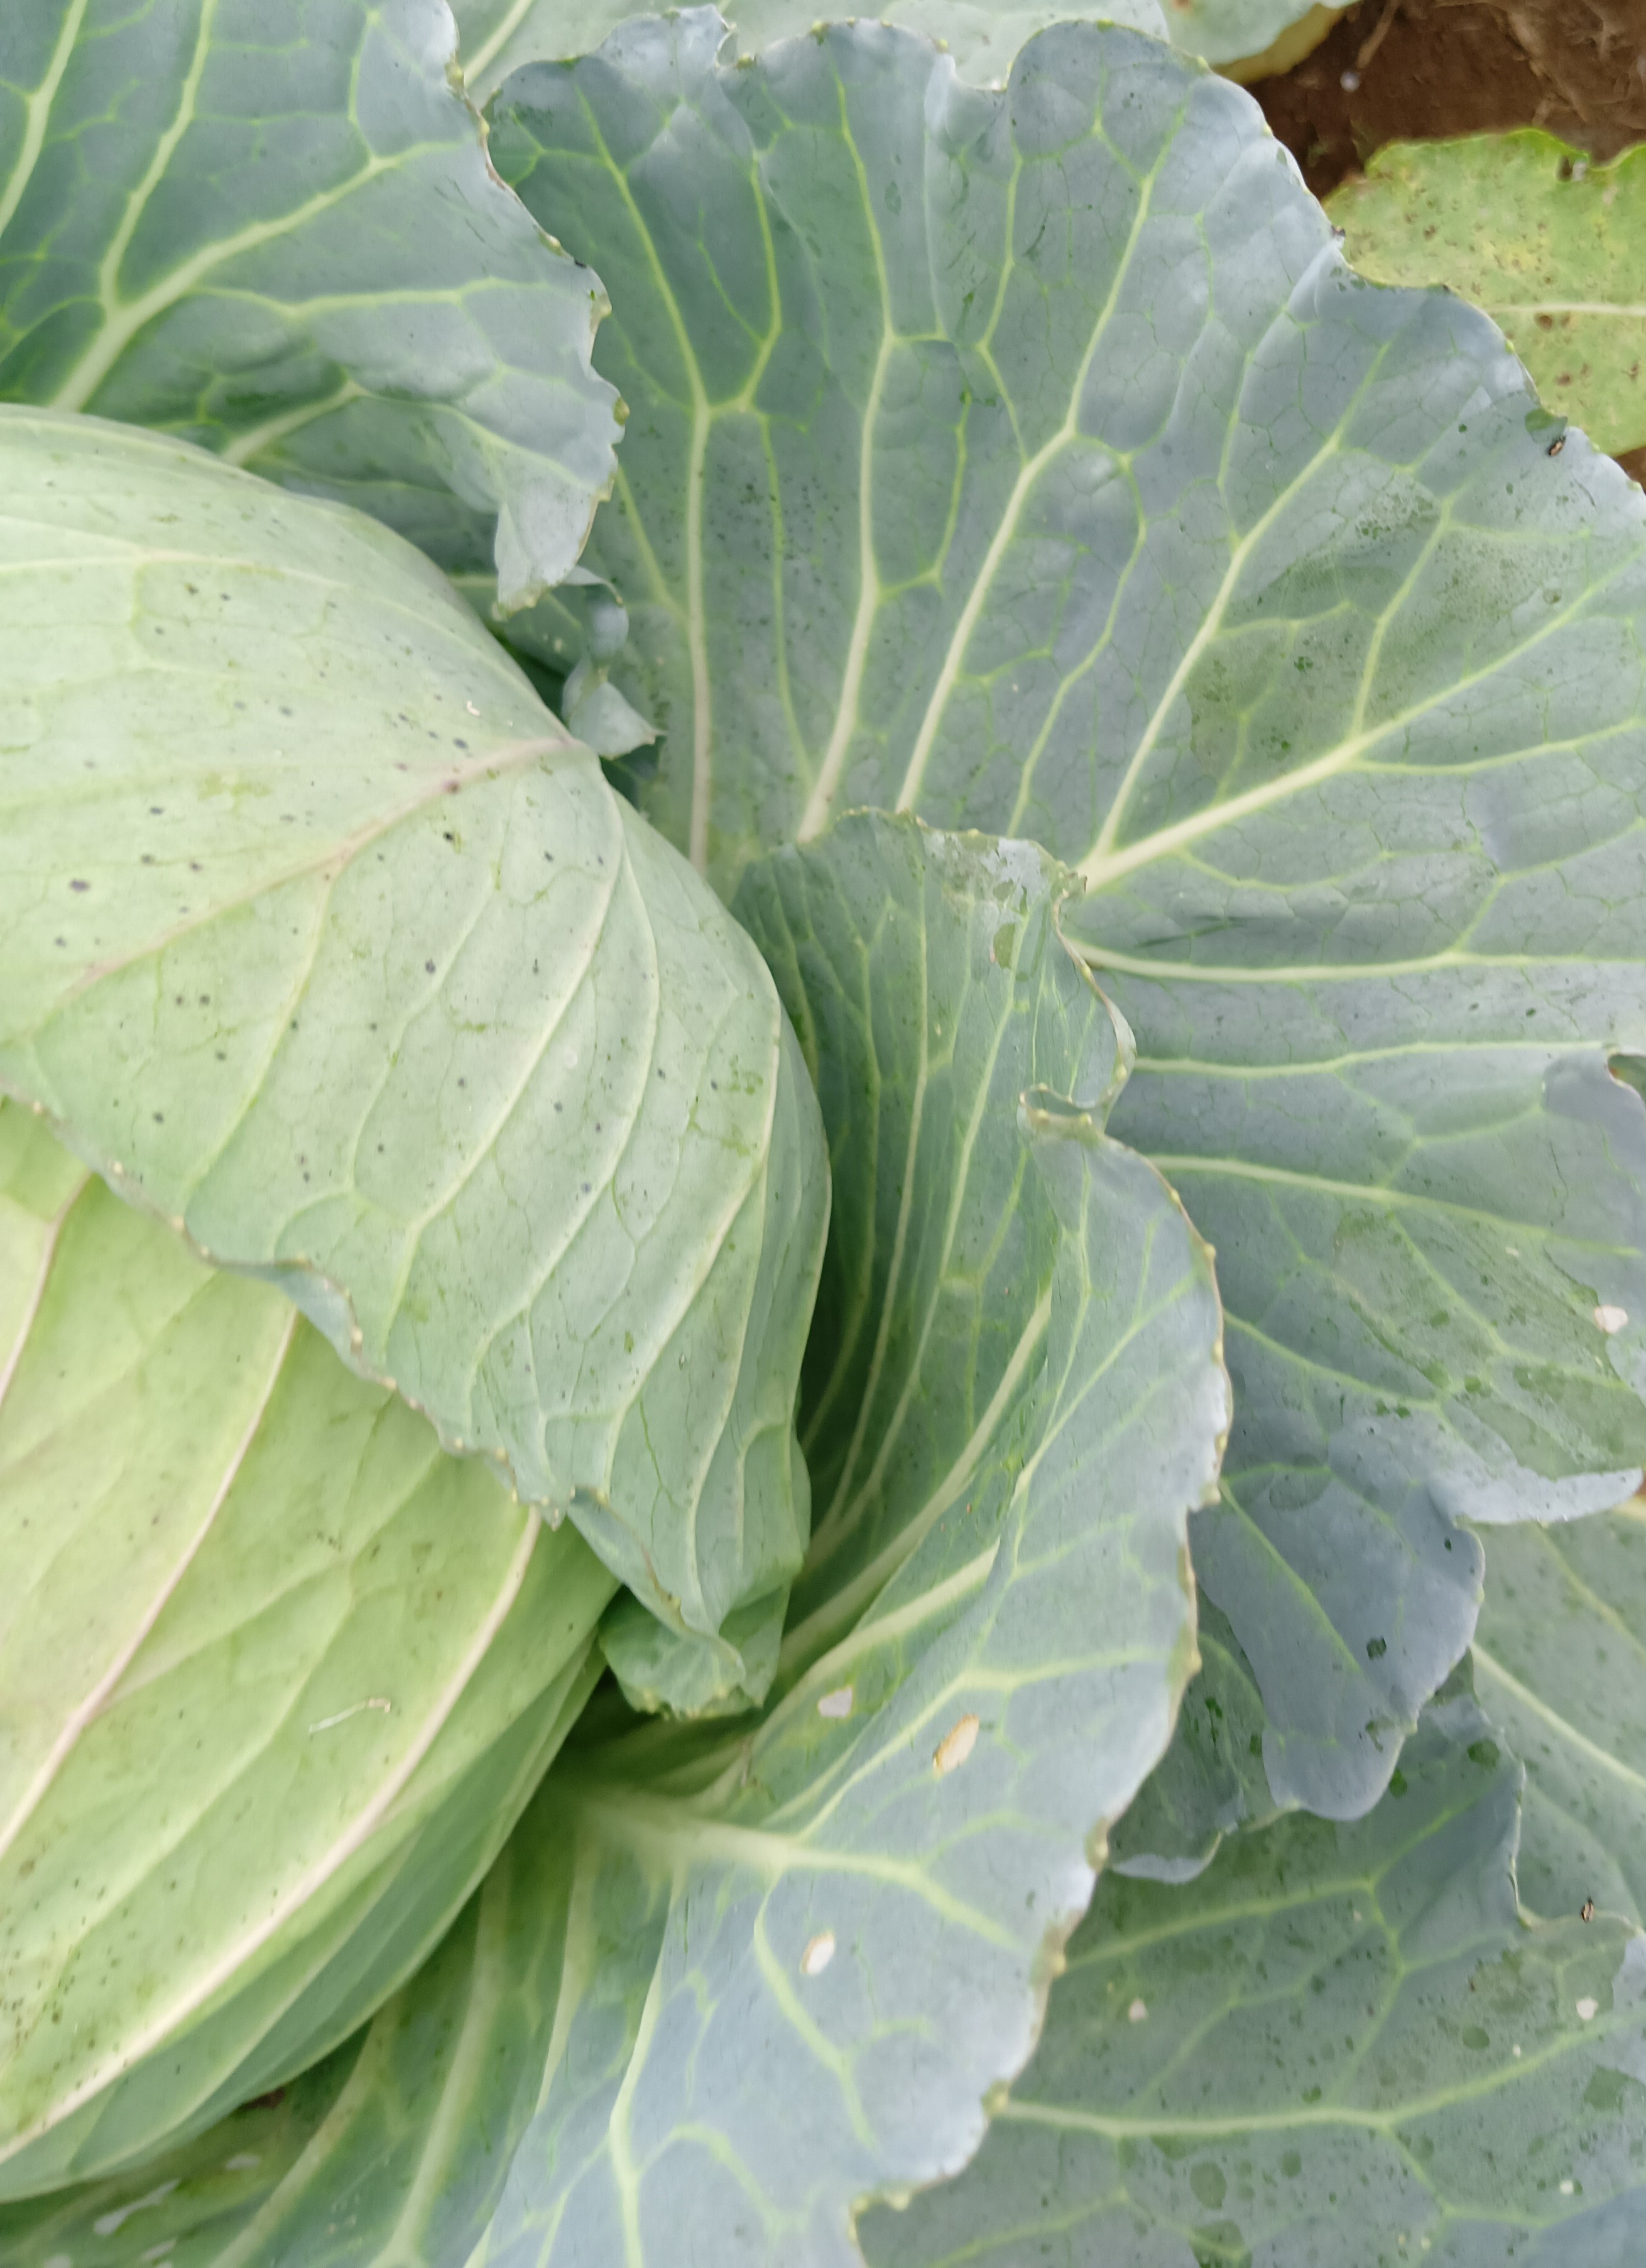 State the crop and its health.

cabbage, healthy
